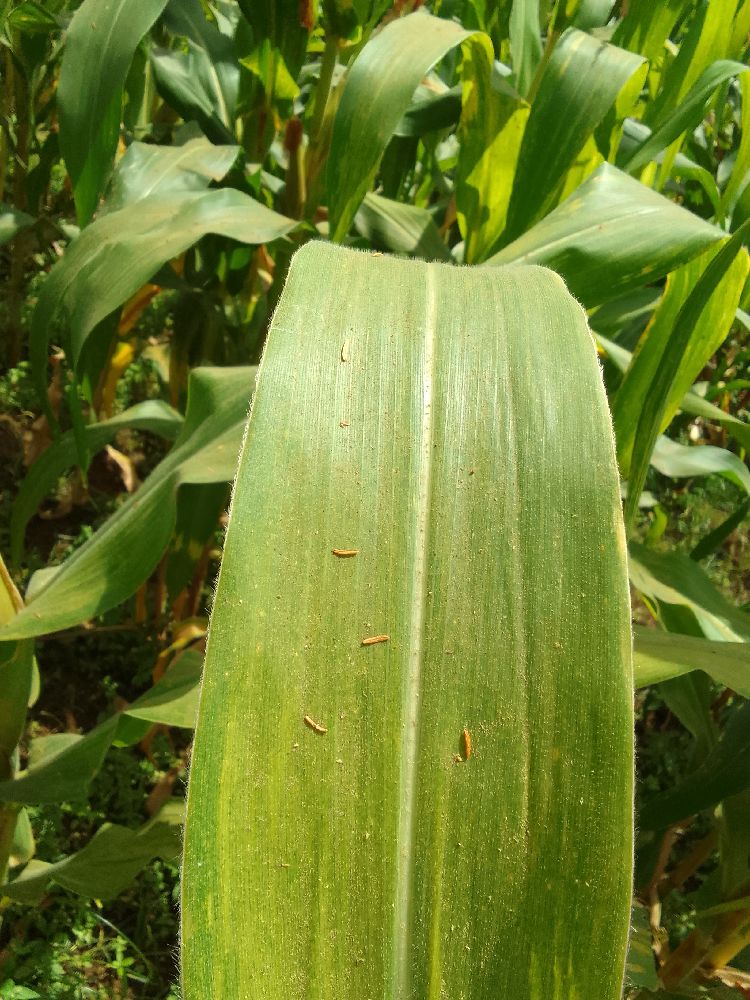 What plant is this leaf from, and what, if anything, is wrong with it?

maize, maize lethal necrosis
